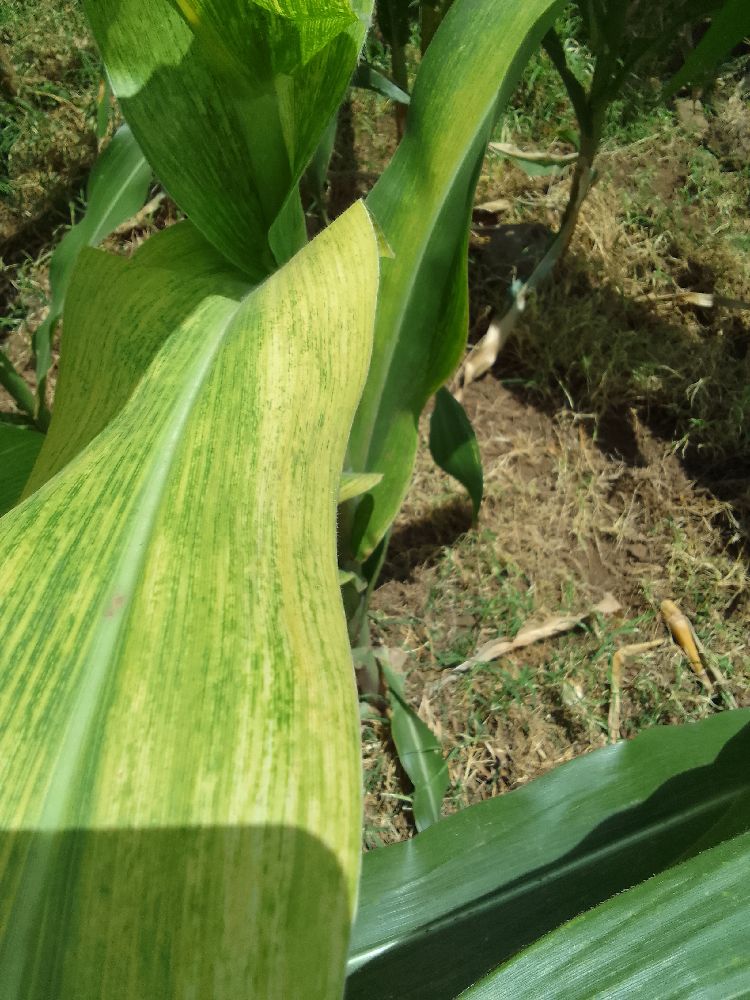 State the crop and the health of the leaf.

maize, maize lethal necrosis
